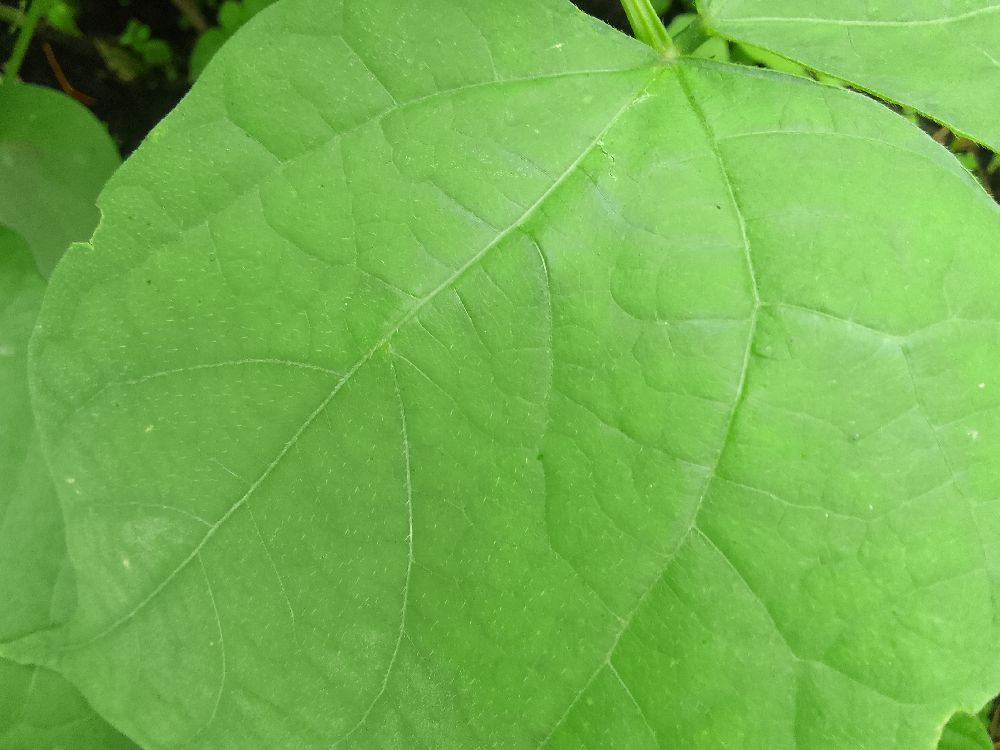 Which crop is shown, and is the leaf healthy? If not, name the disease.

common bean, healthy
